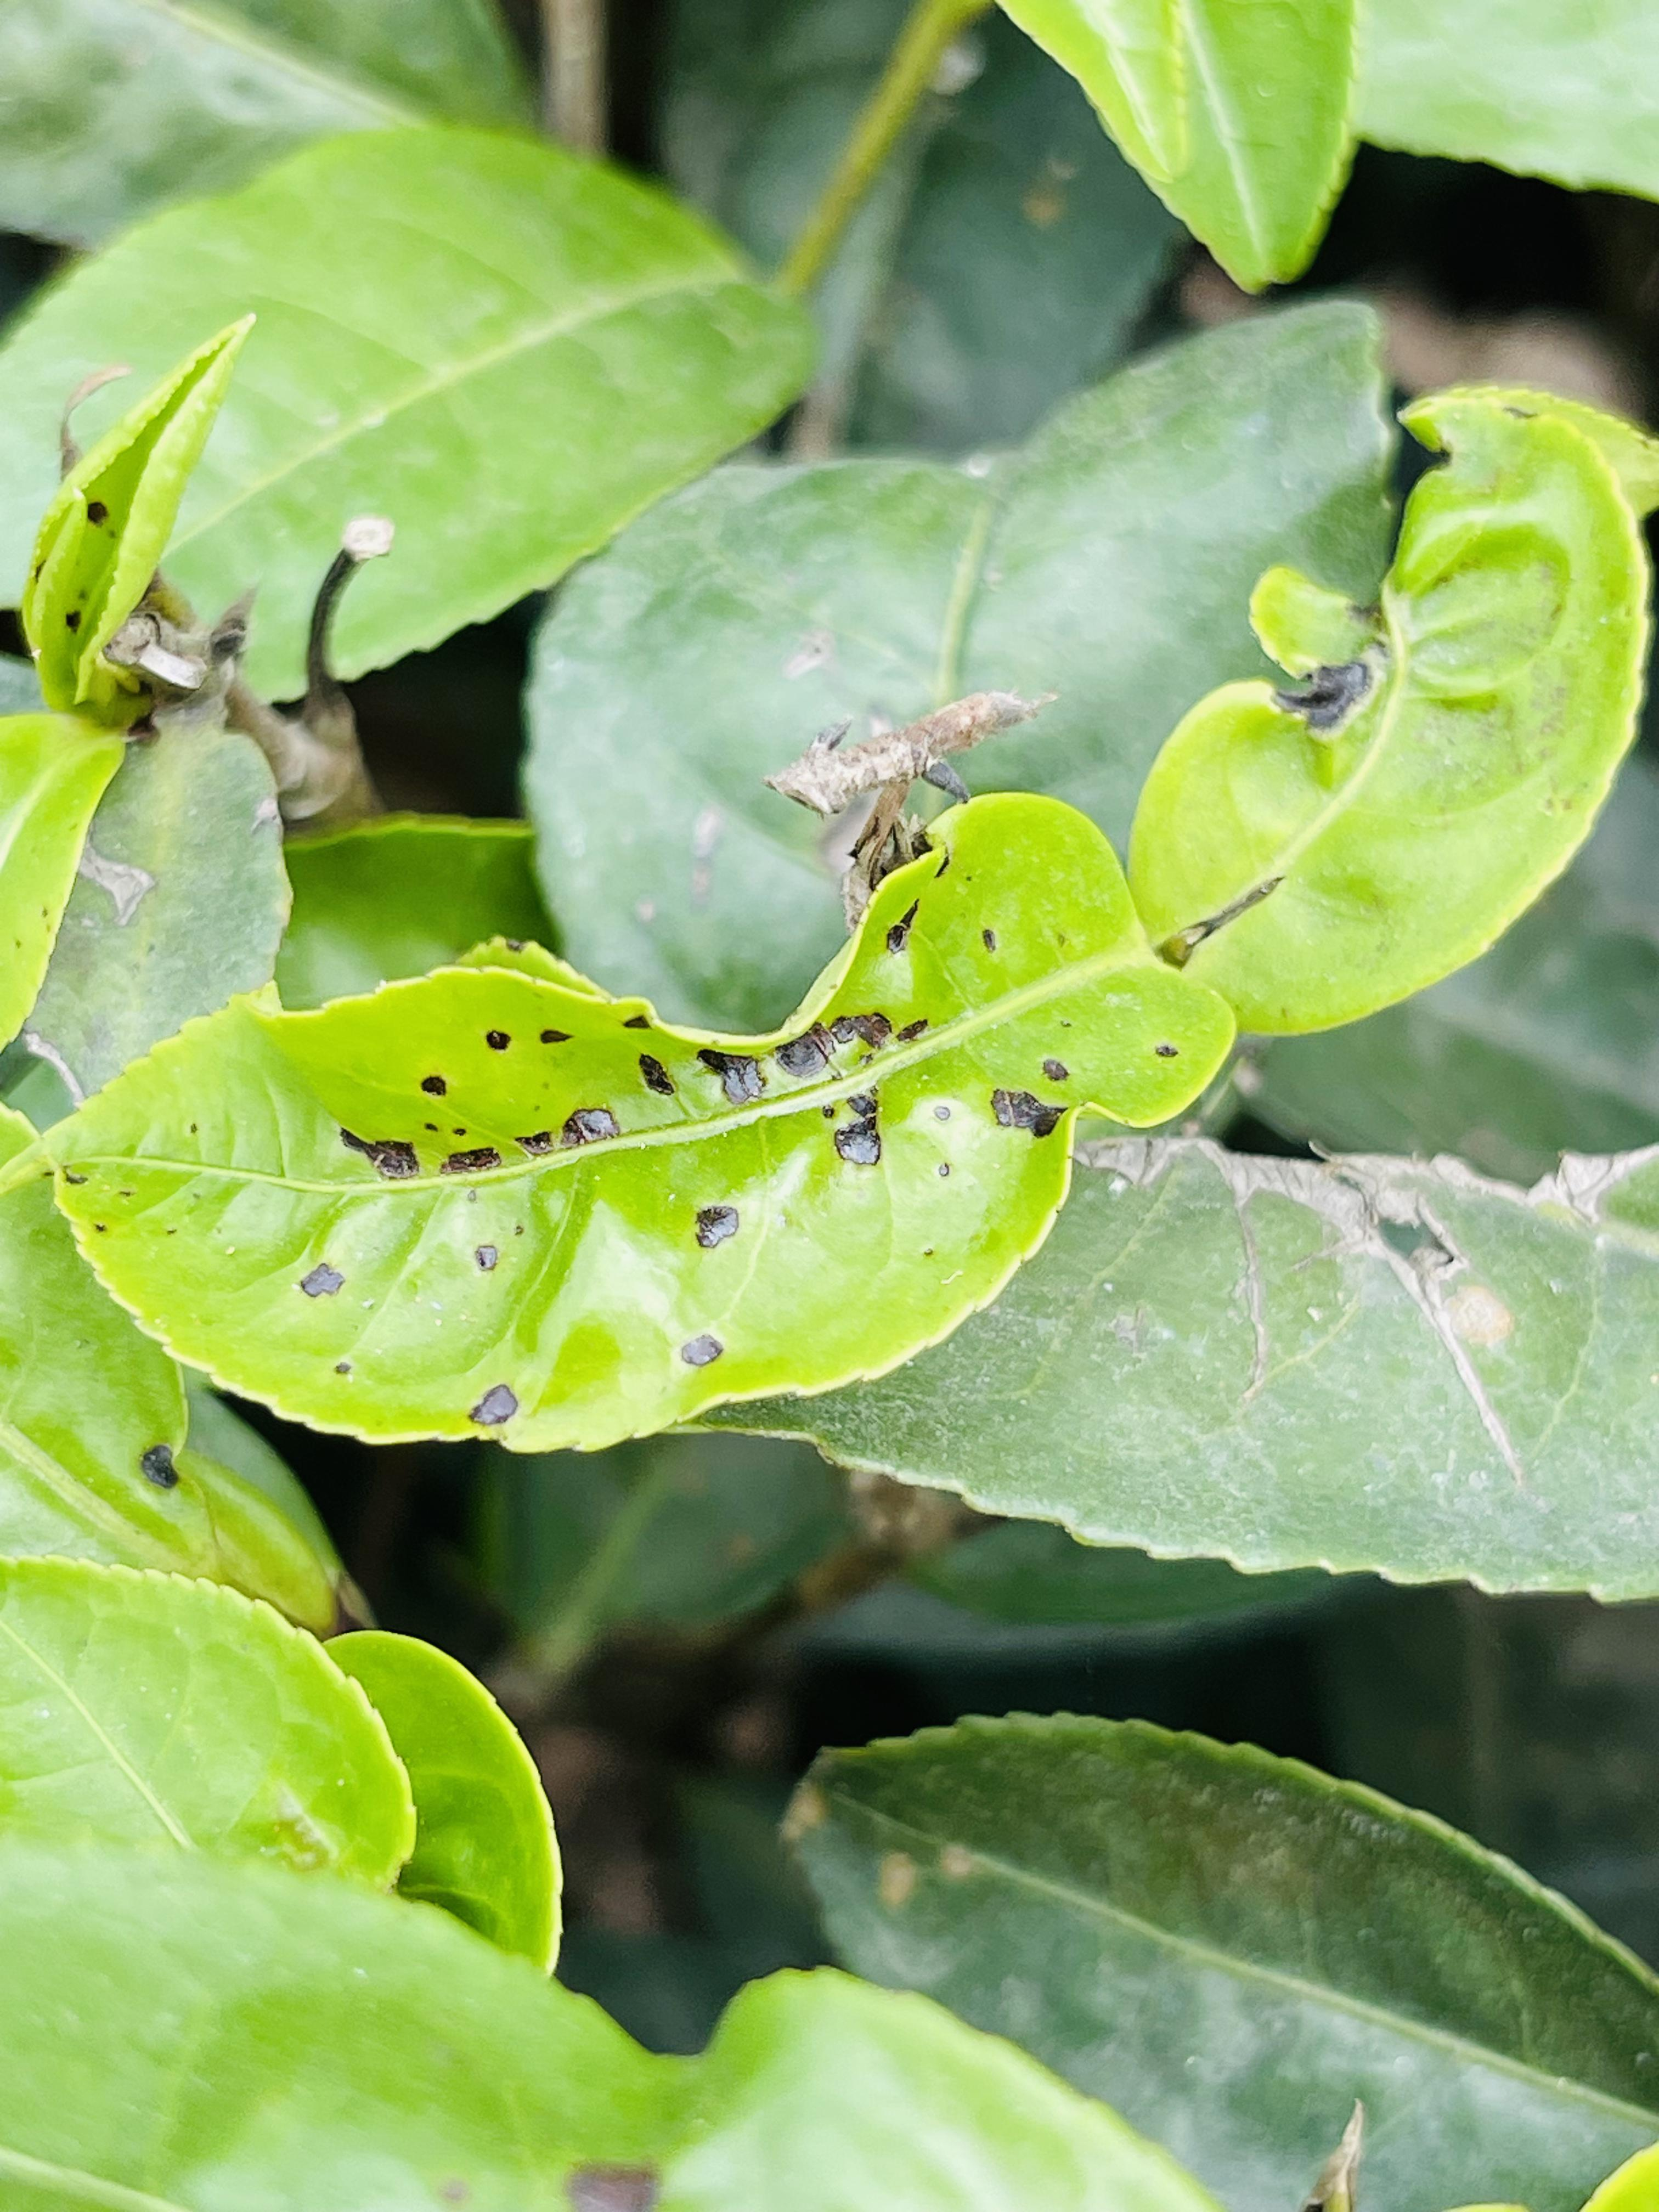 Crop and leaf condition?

tea, helopeltis
